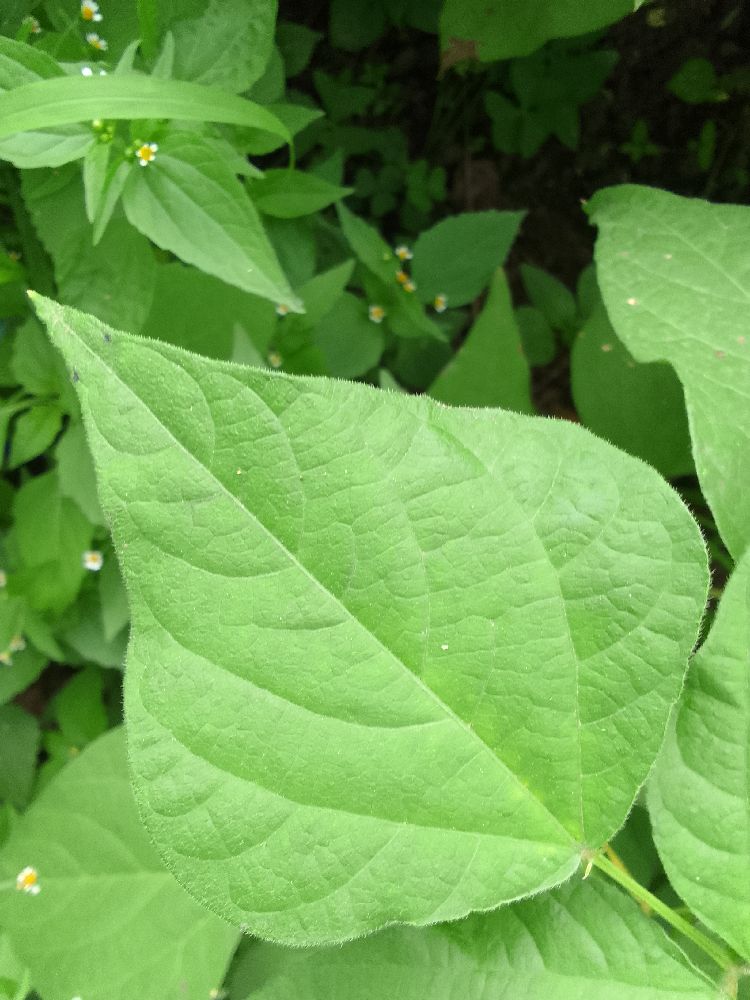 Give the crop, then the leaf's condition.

common bean, healthy
